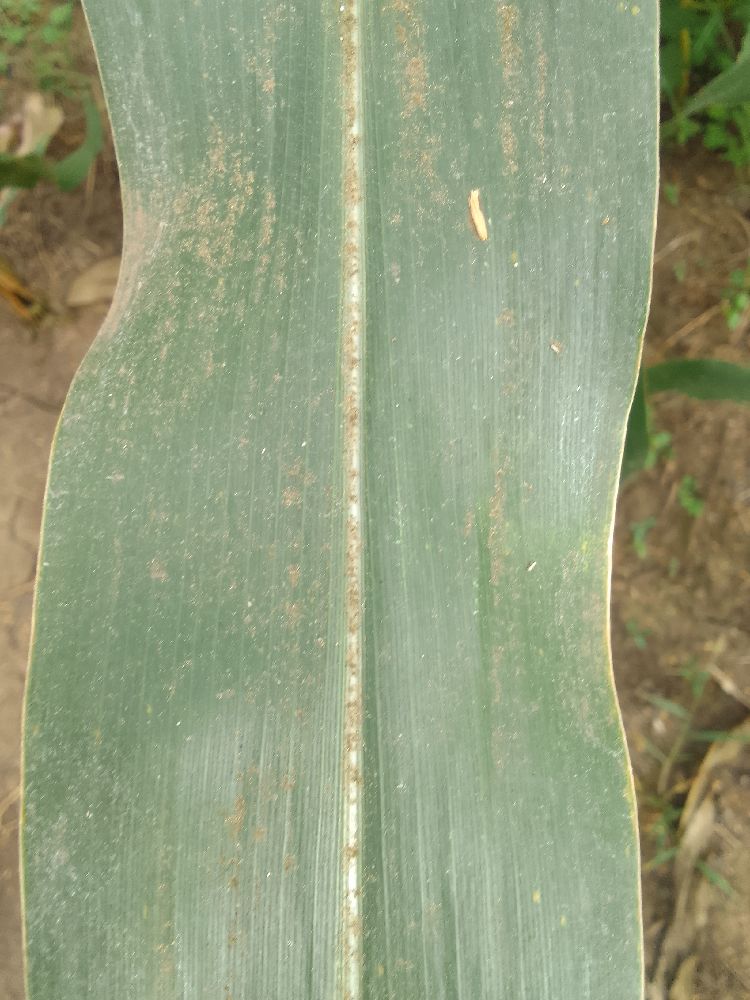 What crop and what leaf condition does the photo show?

maize, healthy
